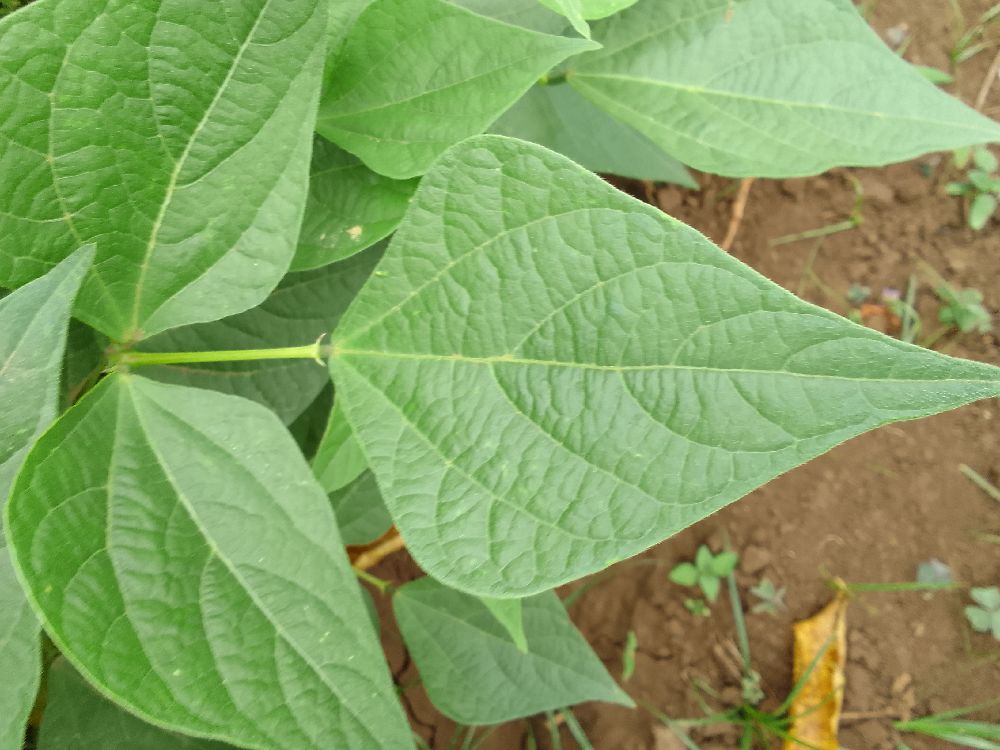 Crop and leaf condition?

common bean, healthy
